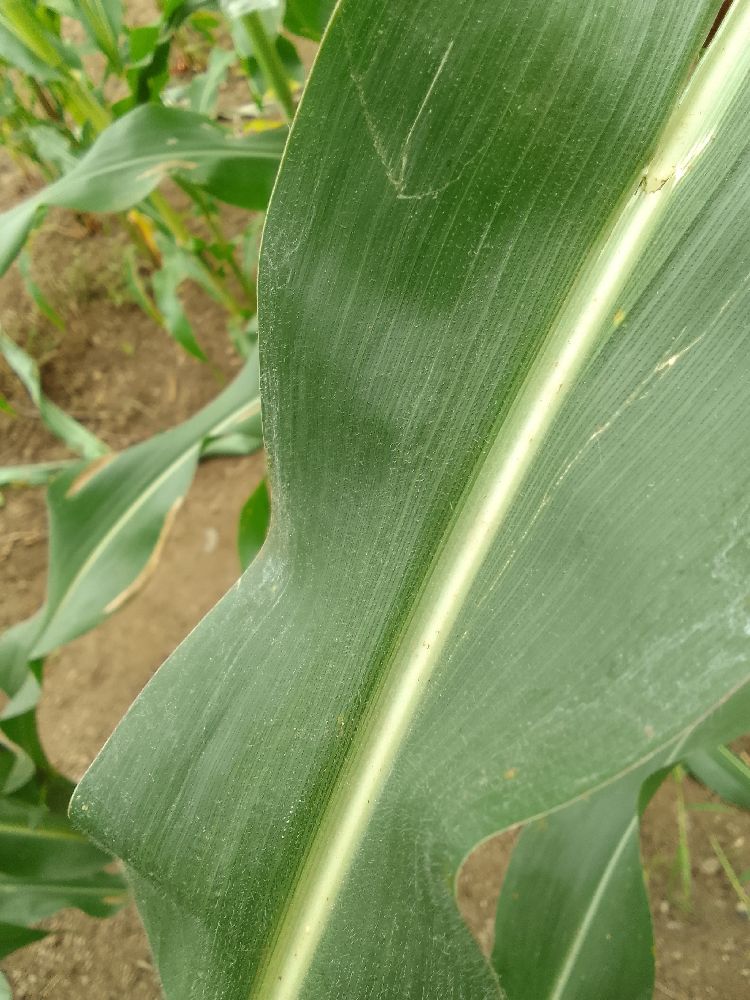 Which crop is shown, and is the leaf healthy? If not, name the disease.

maize, healthy
